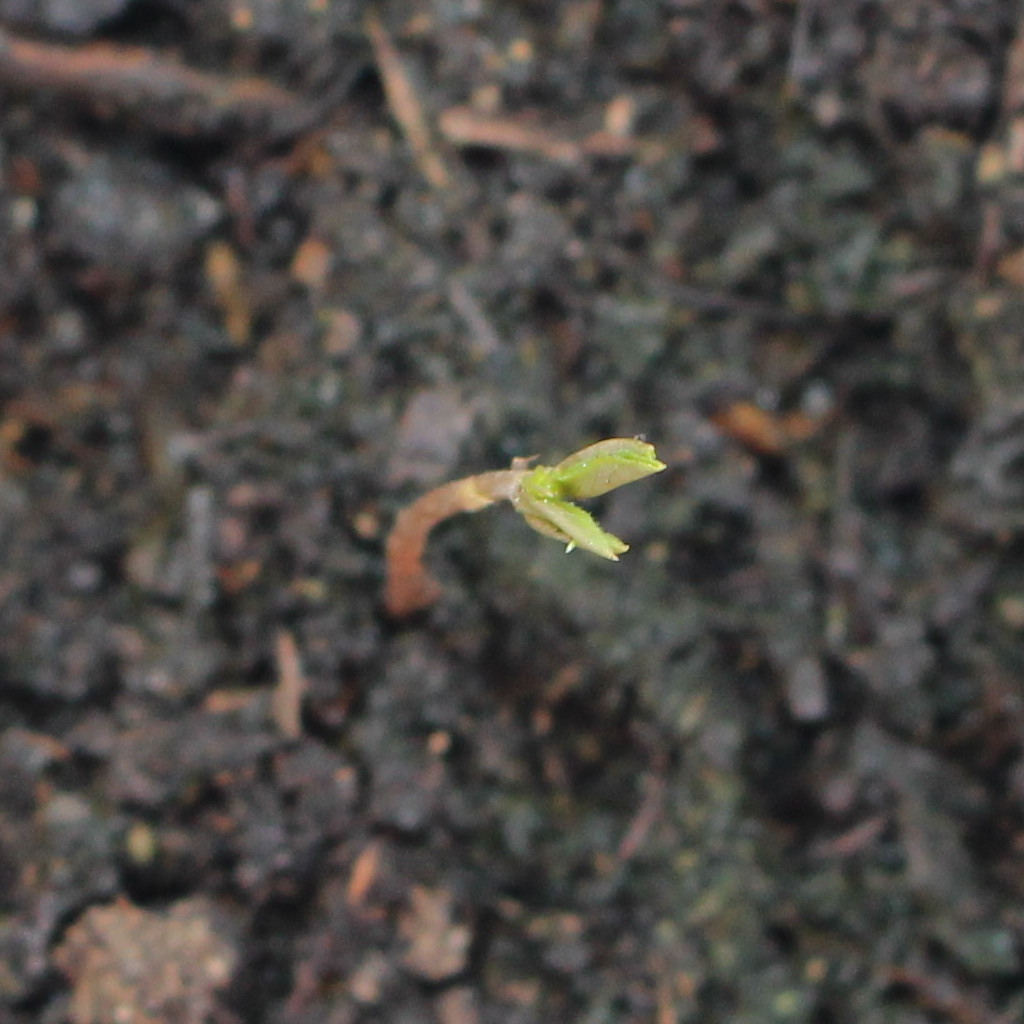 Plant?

Vicia sativa
